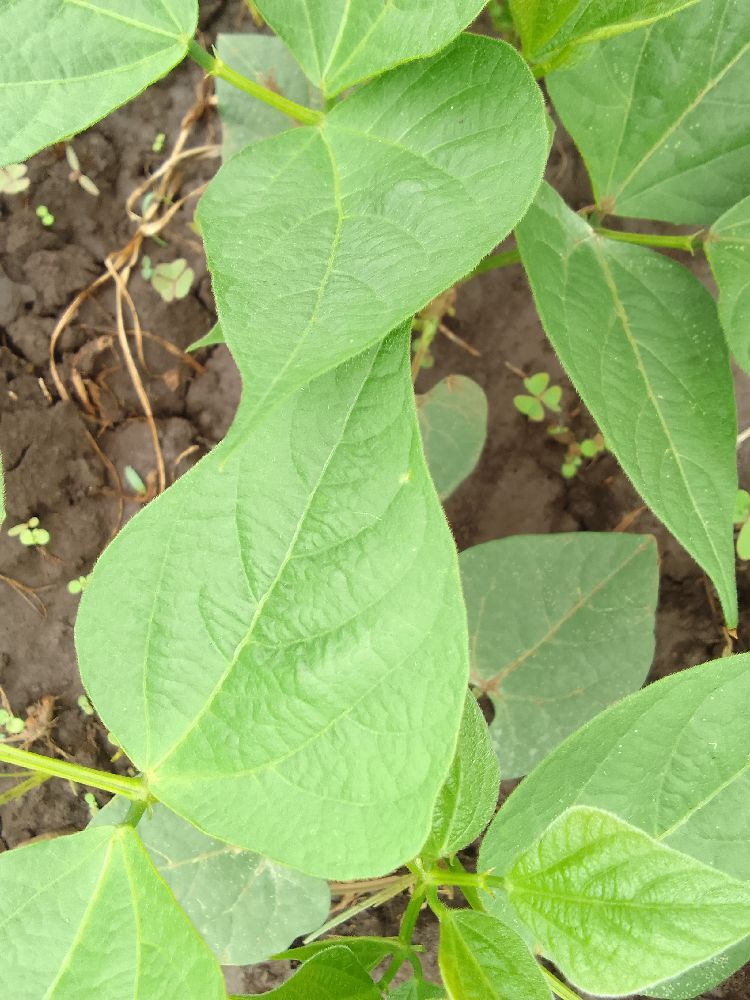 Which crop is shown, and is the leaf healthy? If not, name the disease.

common bean, healthy
